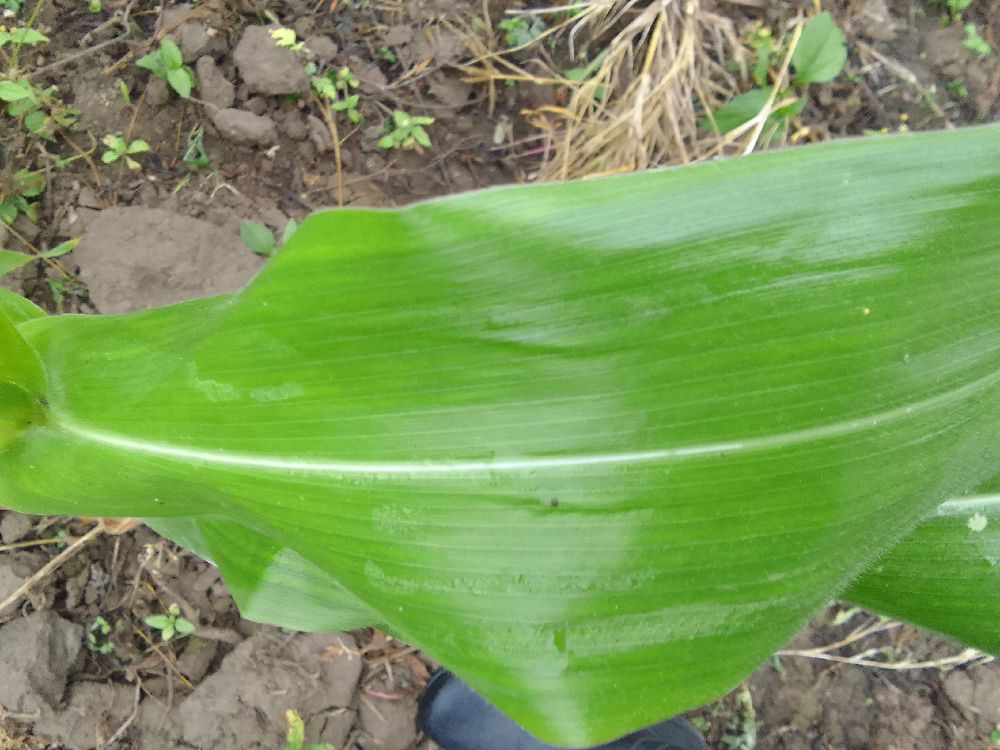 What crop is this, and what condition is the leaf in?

maize, healthy
